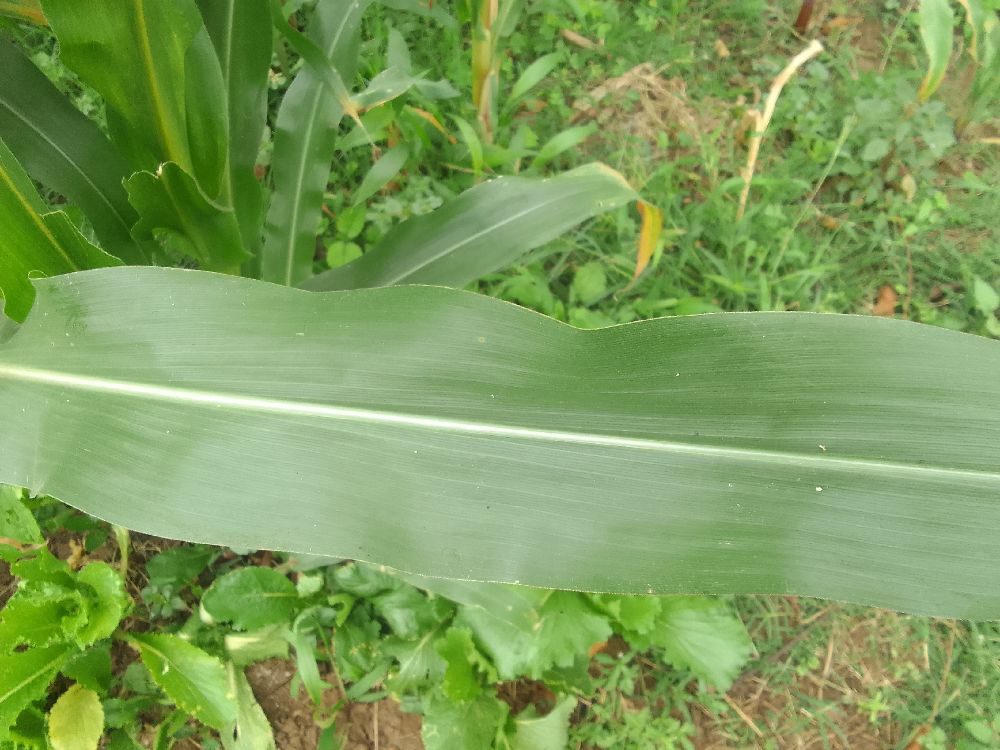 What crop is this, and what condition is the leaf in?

maize, healthy
